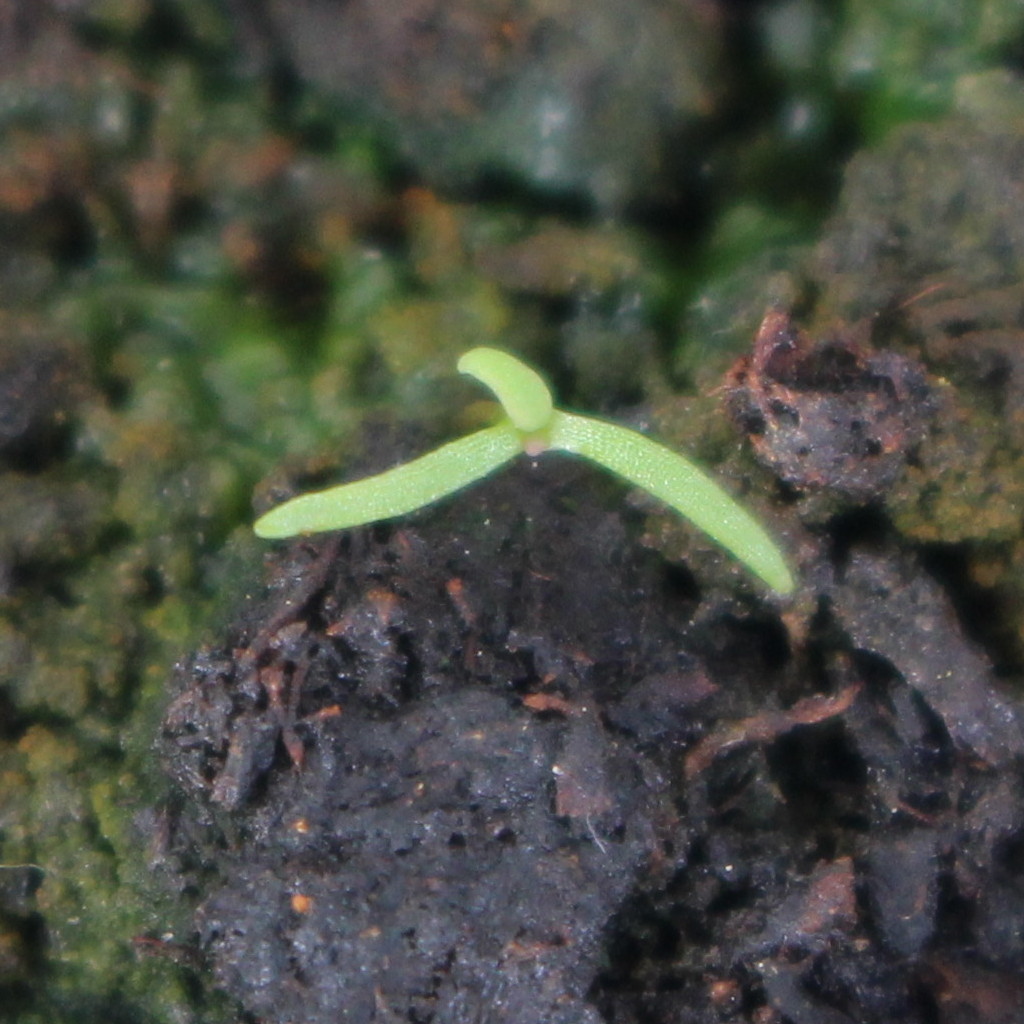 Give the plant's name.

Papaver rhoeas
